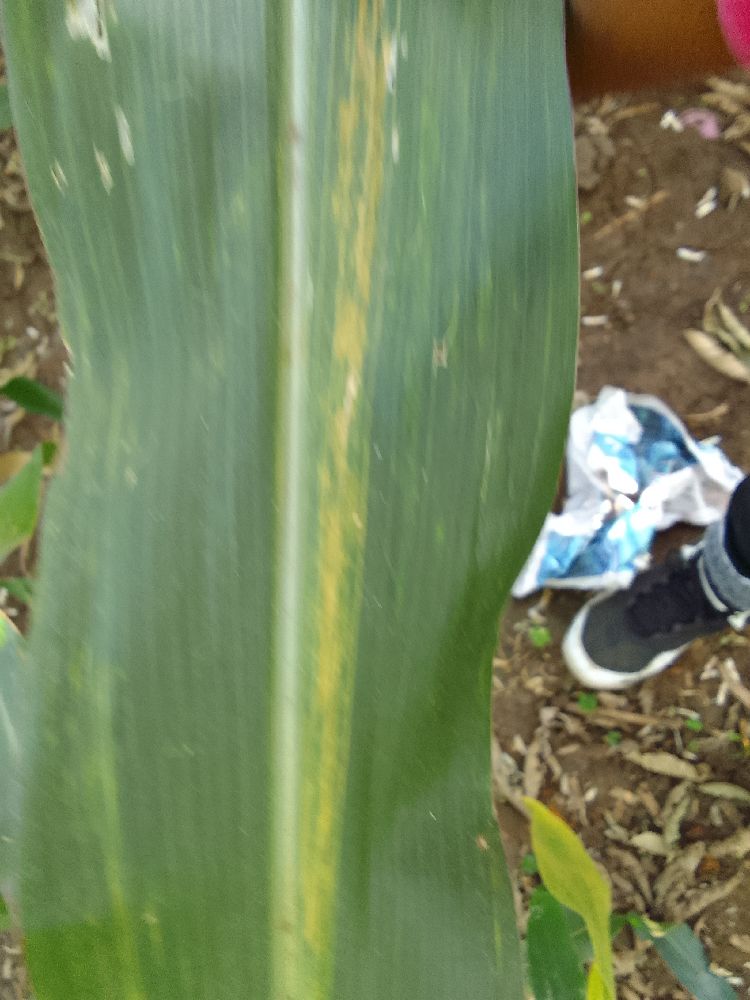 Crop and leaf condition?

maize, maize lethal necrosis
